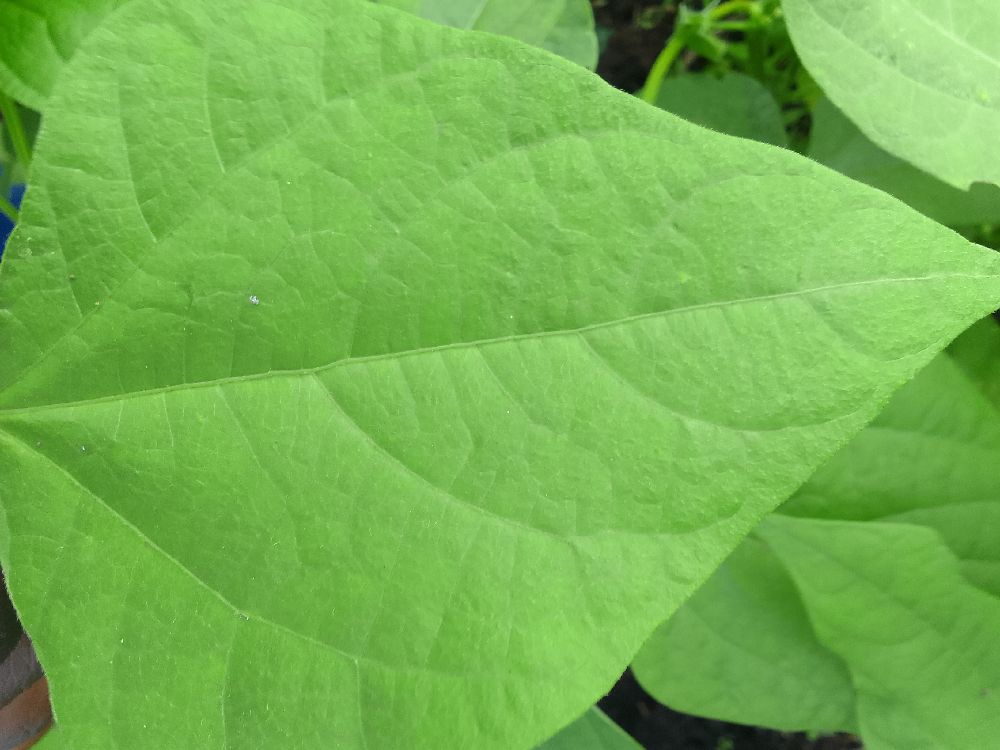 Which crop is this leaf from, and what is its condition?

common bean, healthy
